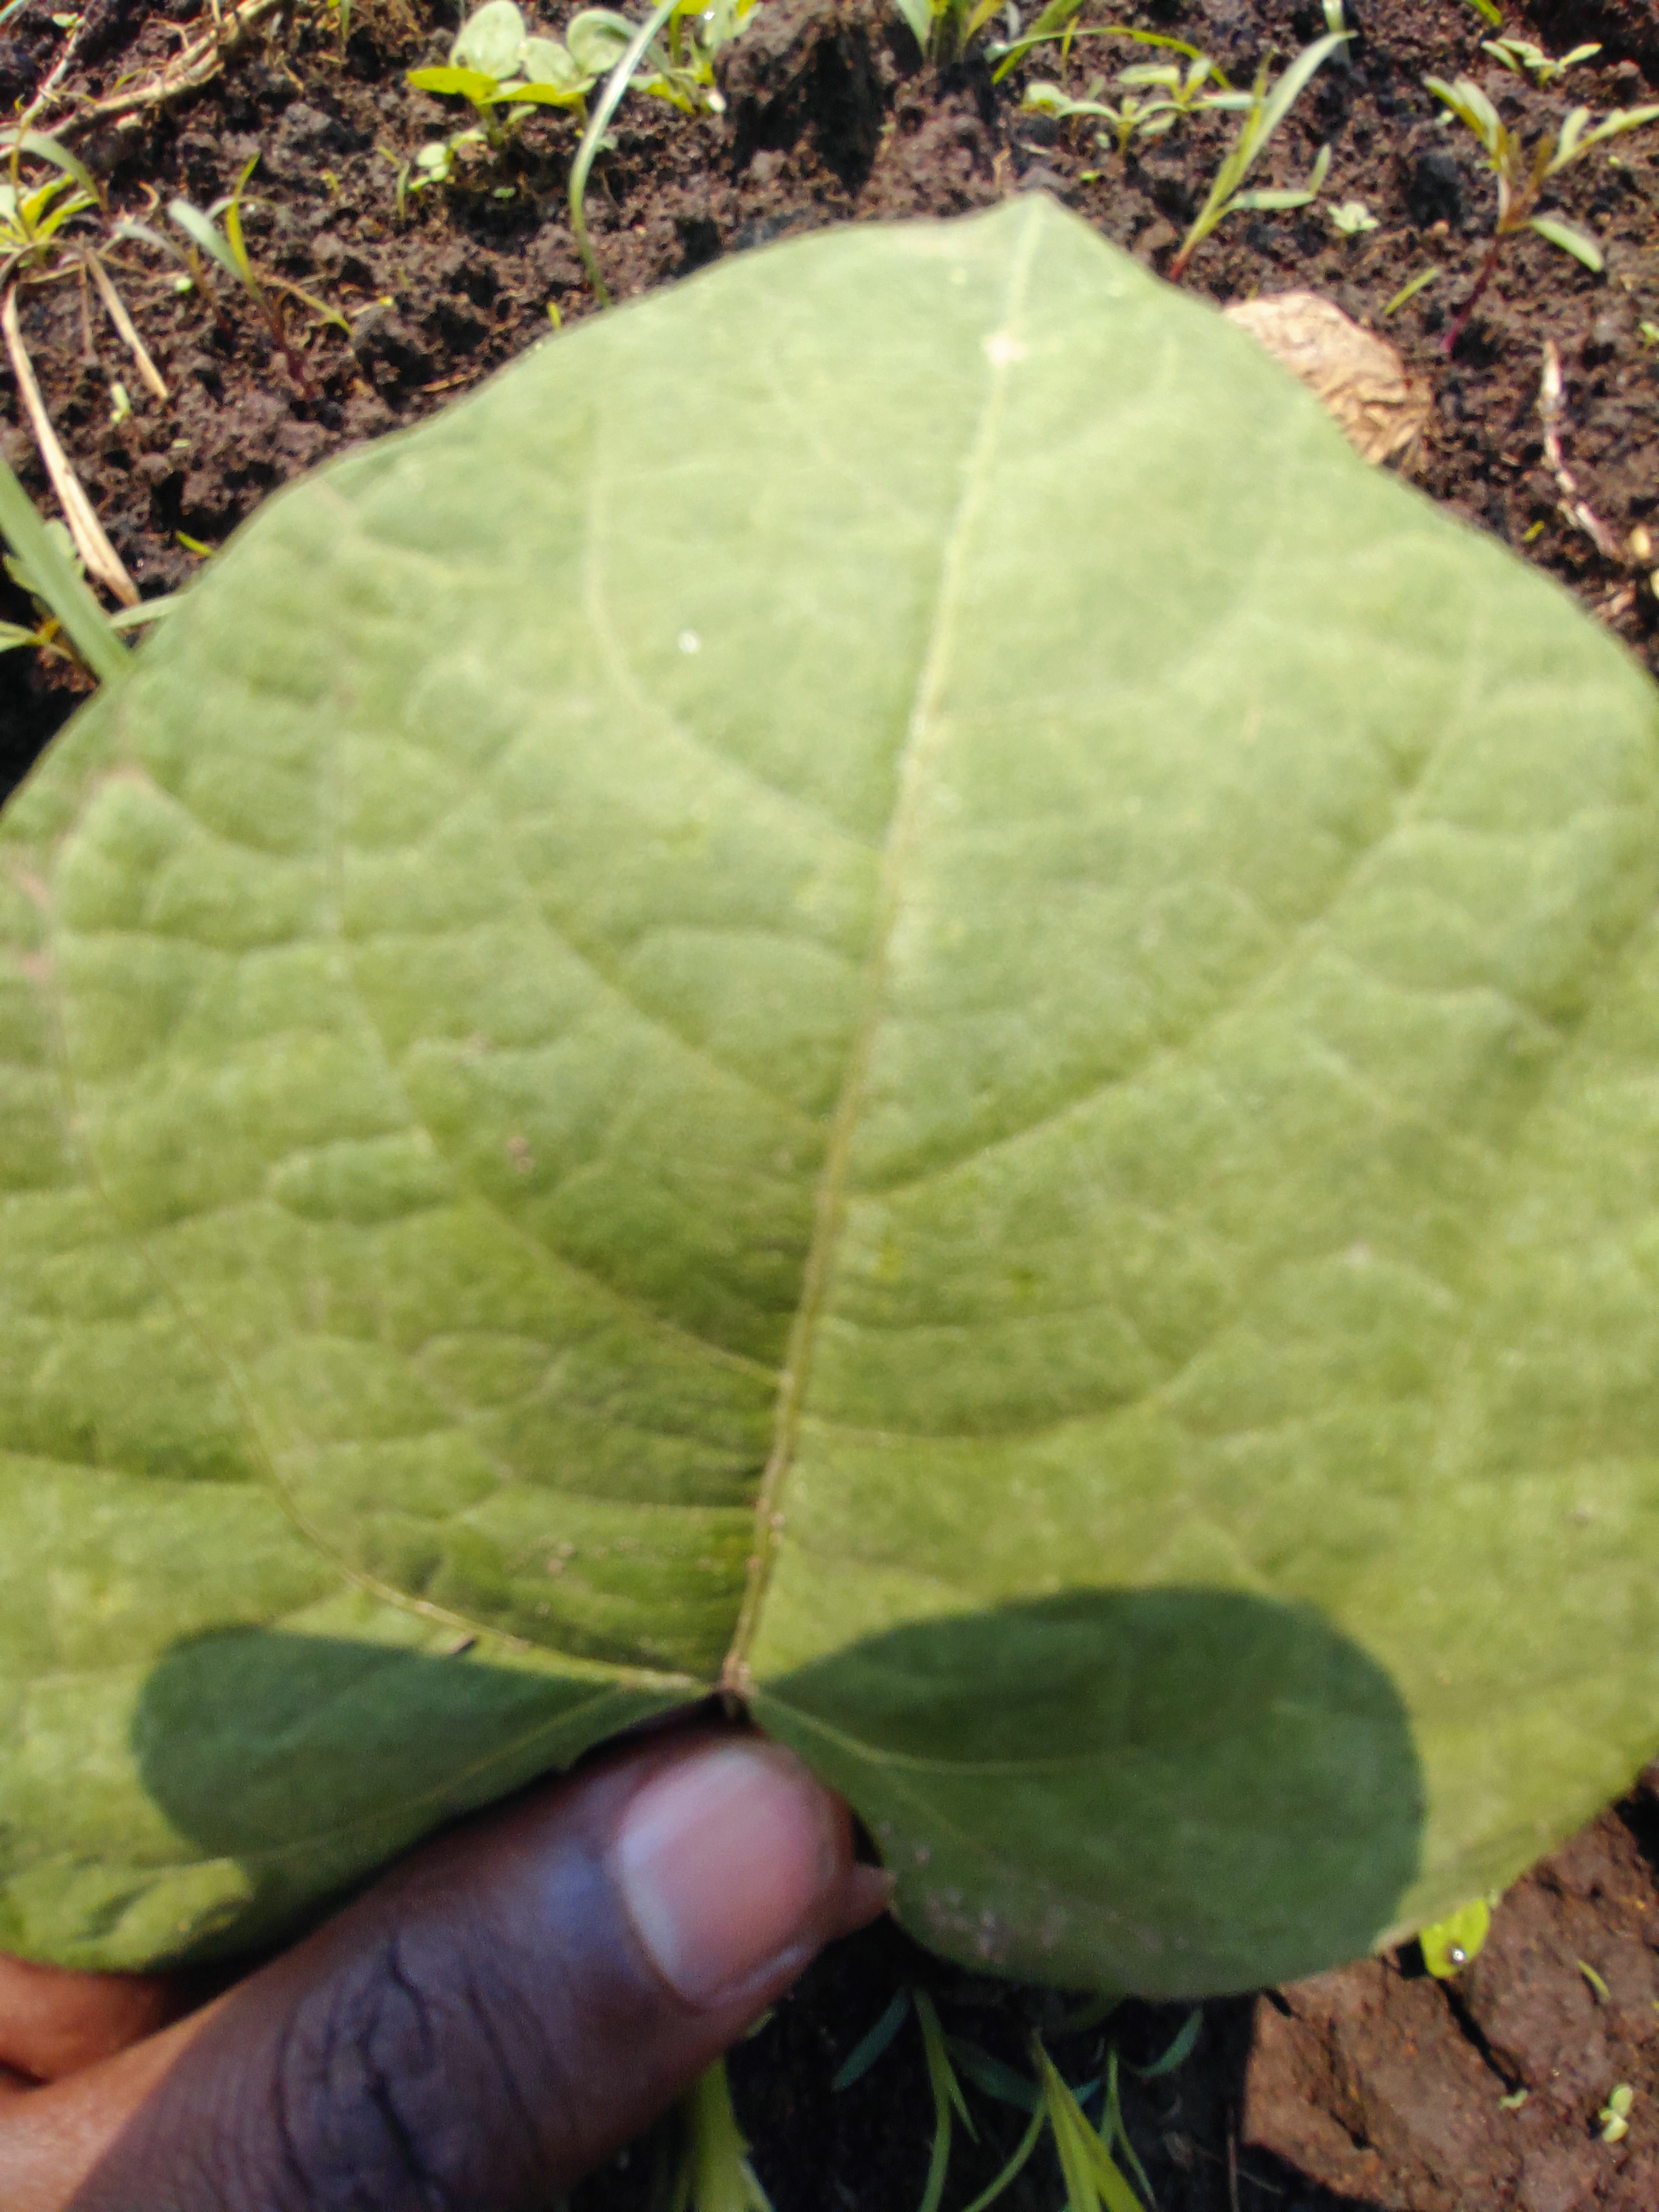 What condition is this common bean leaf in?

healthy
